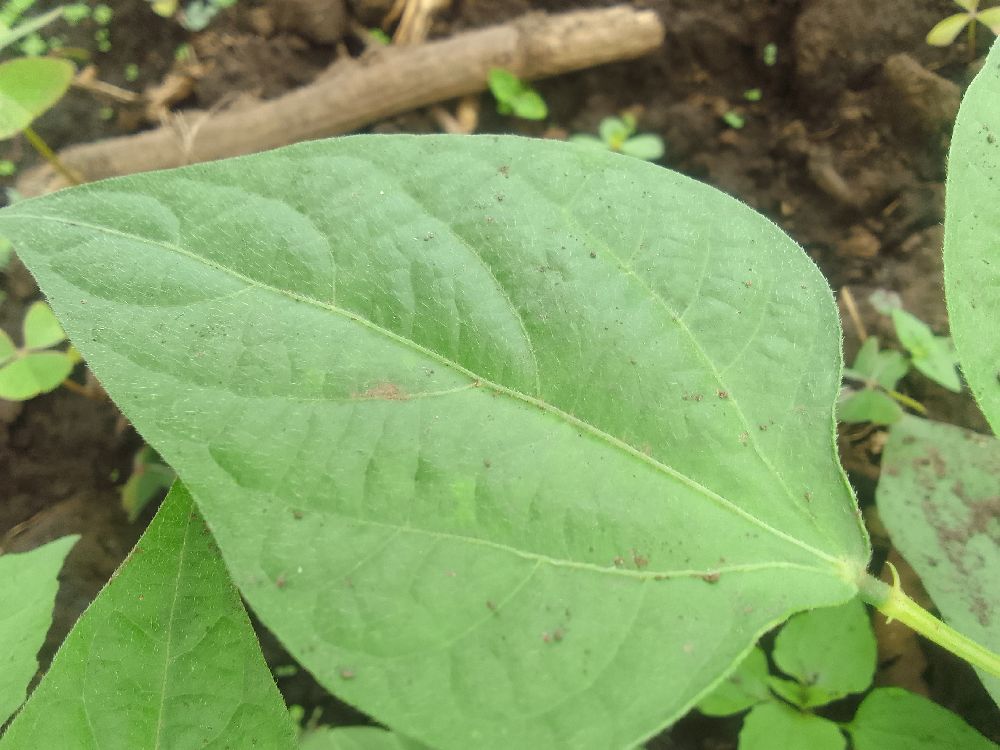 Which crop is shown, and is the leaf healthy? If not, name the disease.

common bean, healthy
